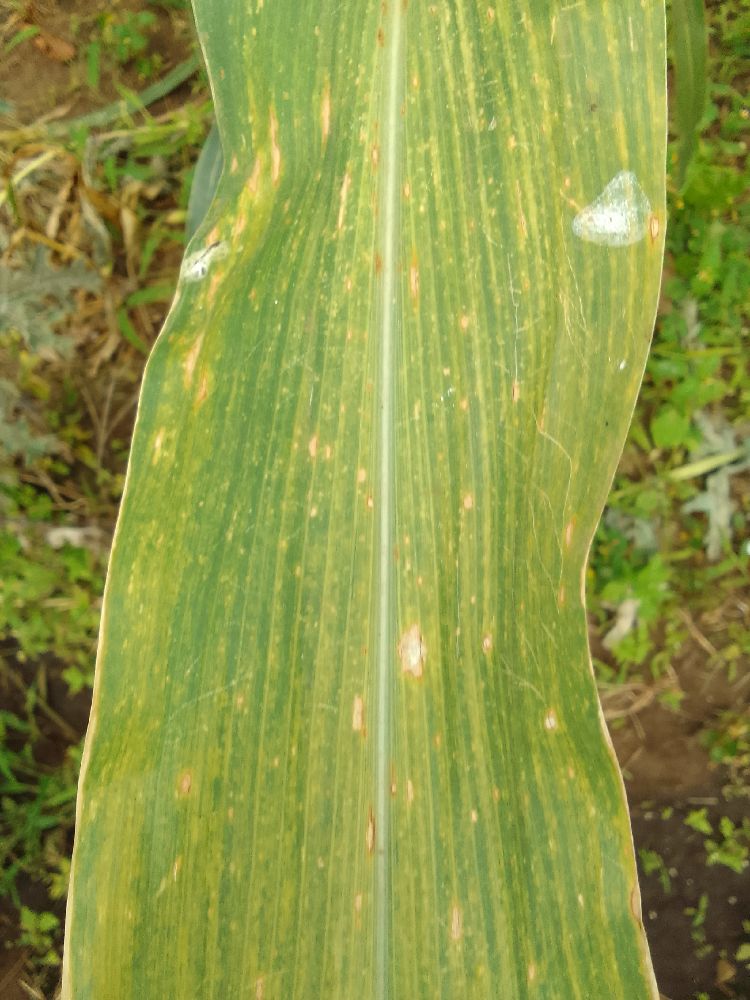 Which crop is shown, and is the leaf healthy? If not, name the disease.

maize, maize lethal necrosis
